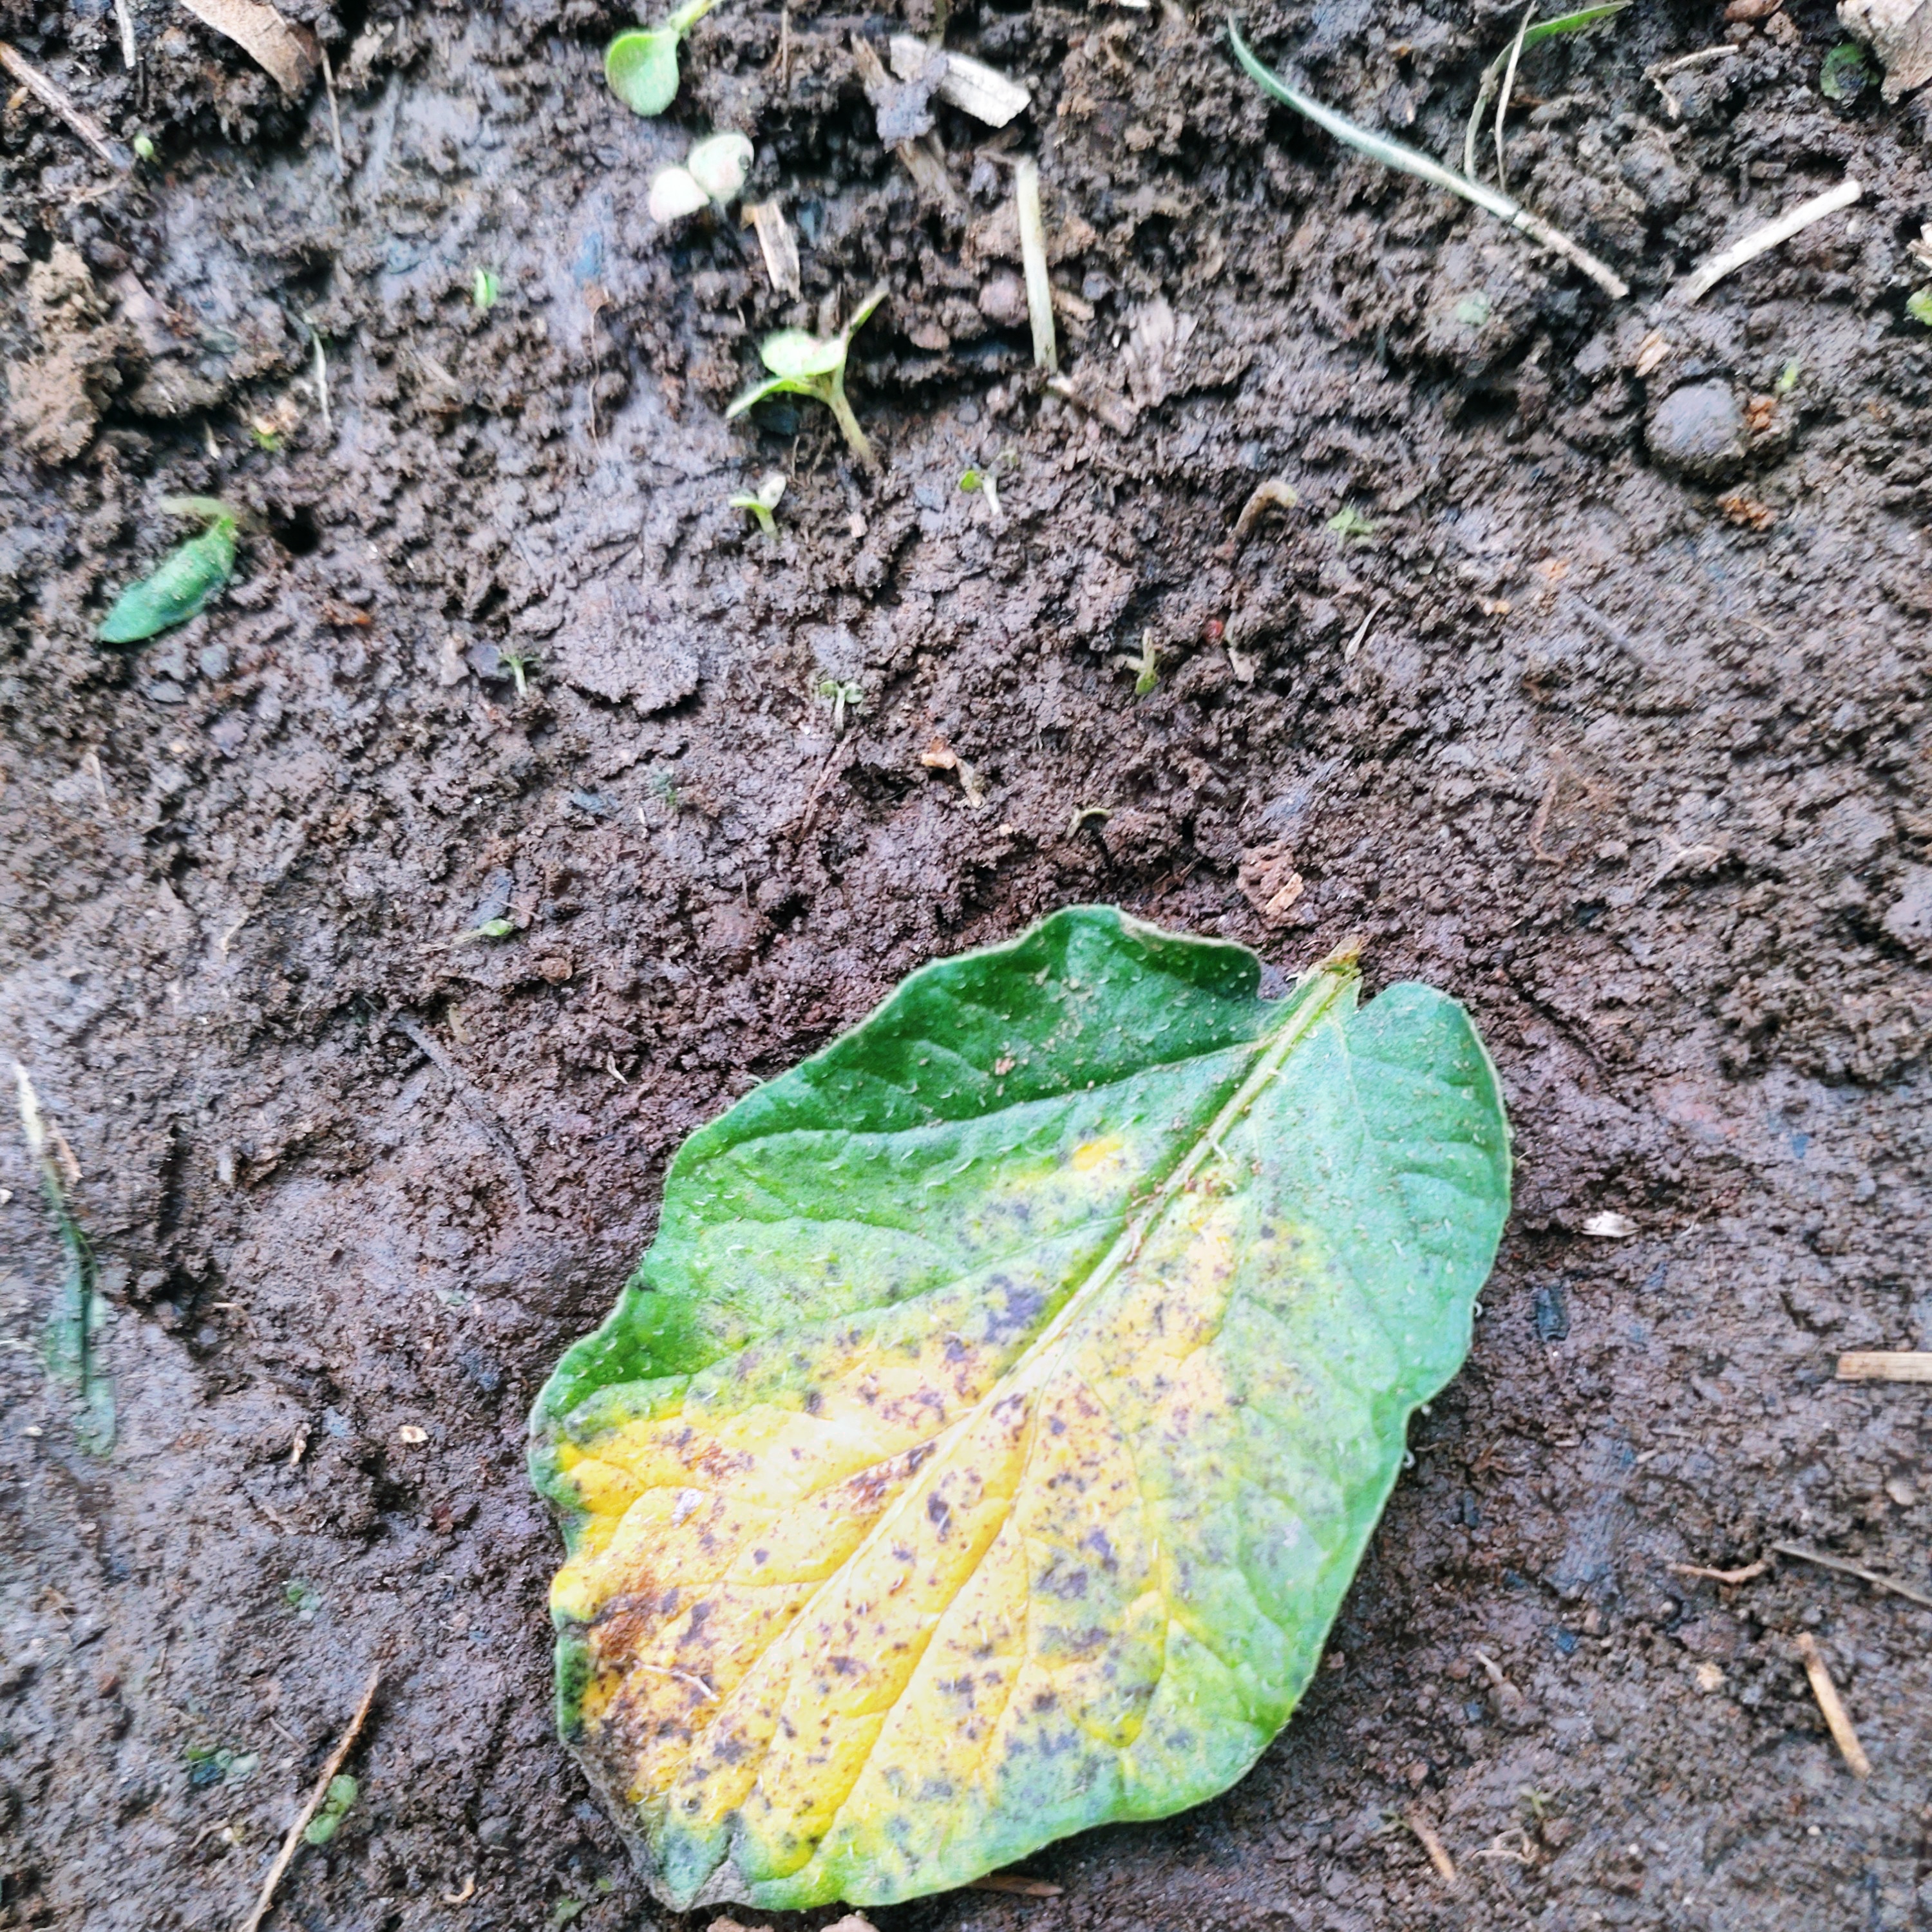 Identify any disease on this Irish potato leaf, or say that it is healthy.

late blight
